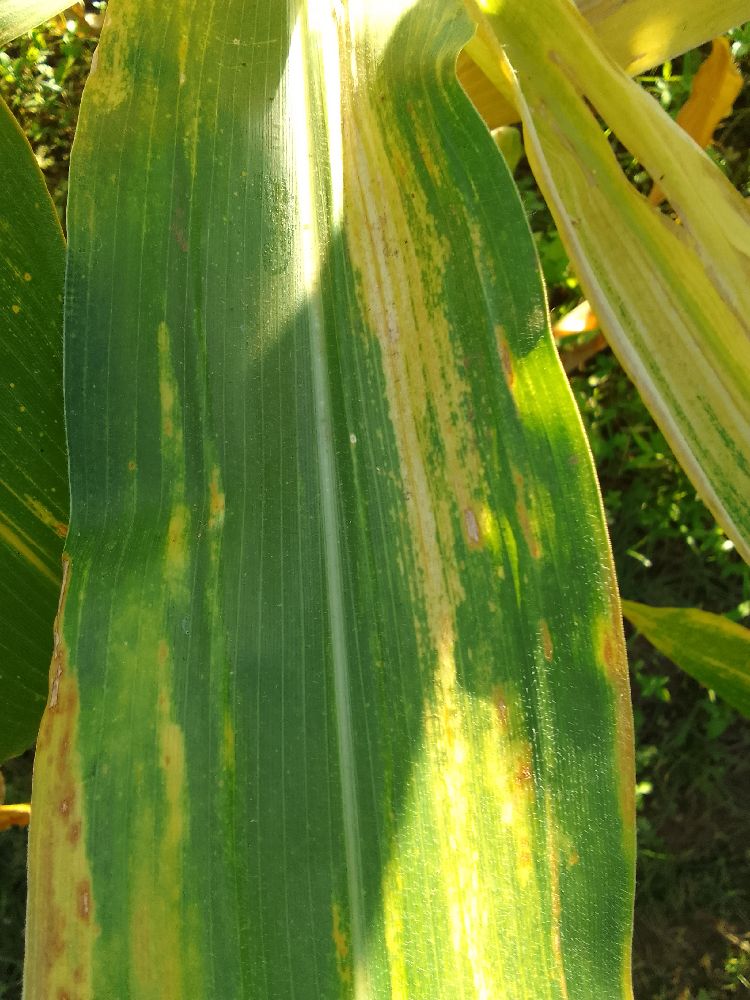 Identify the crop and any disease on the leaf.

maize, maize lethal necrosis
